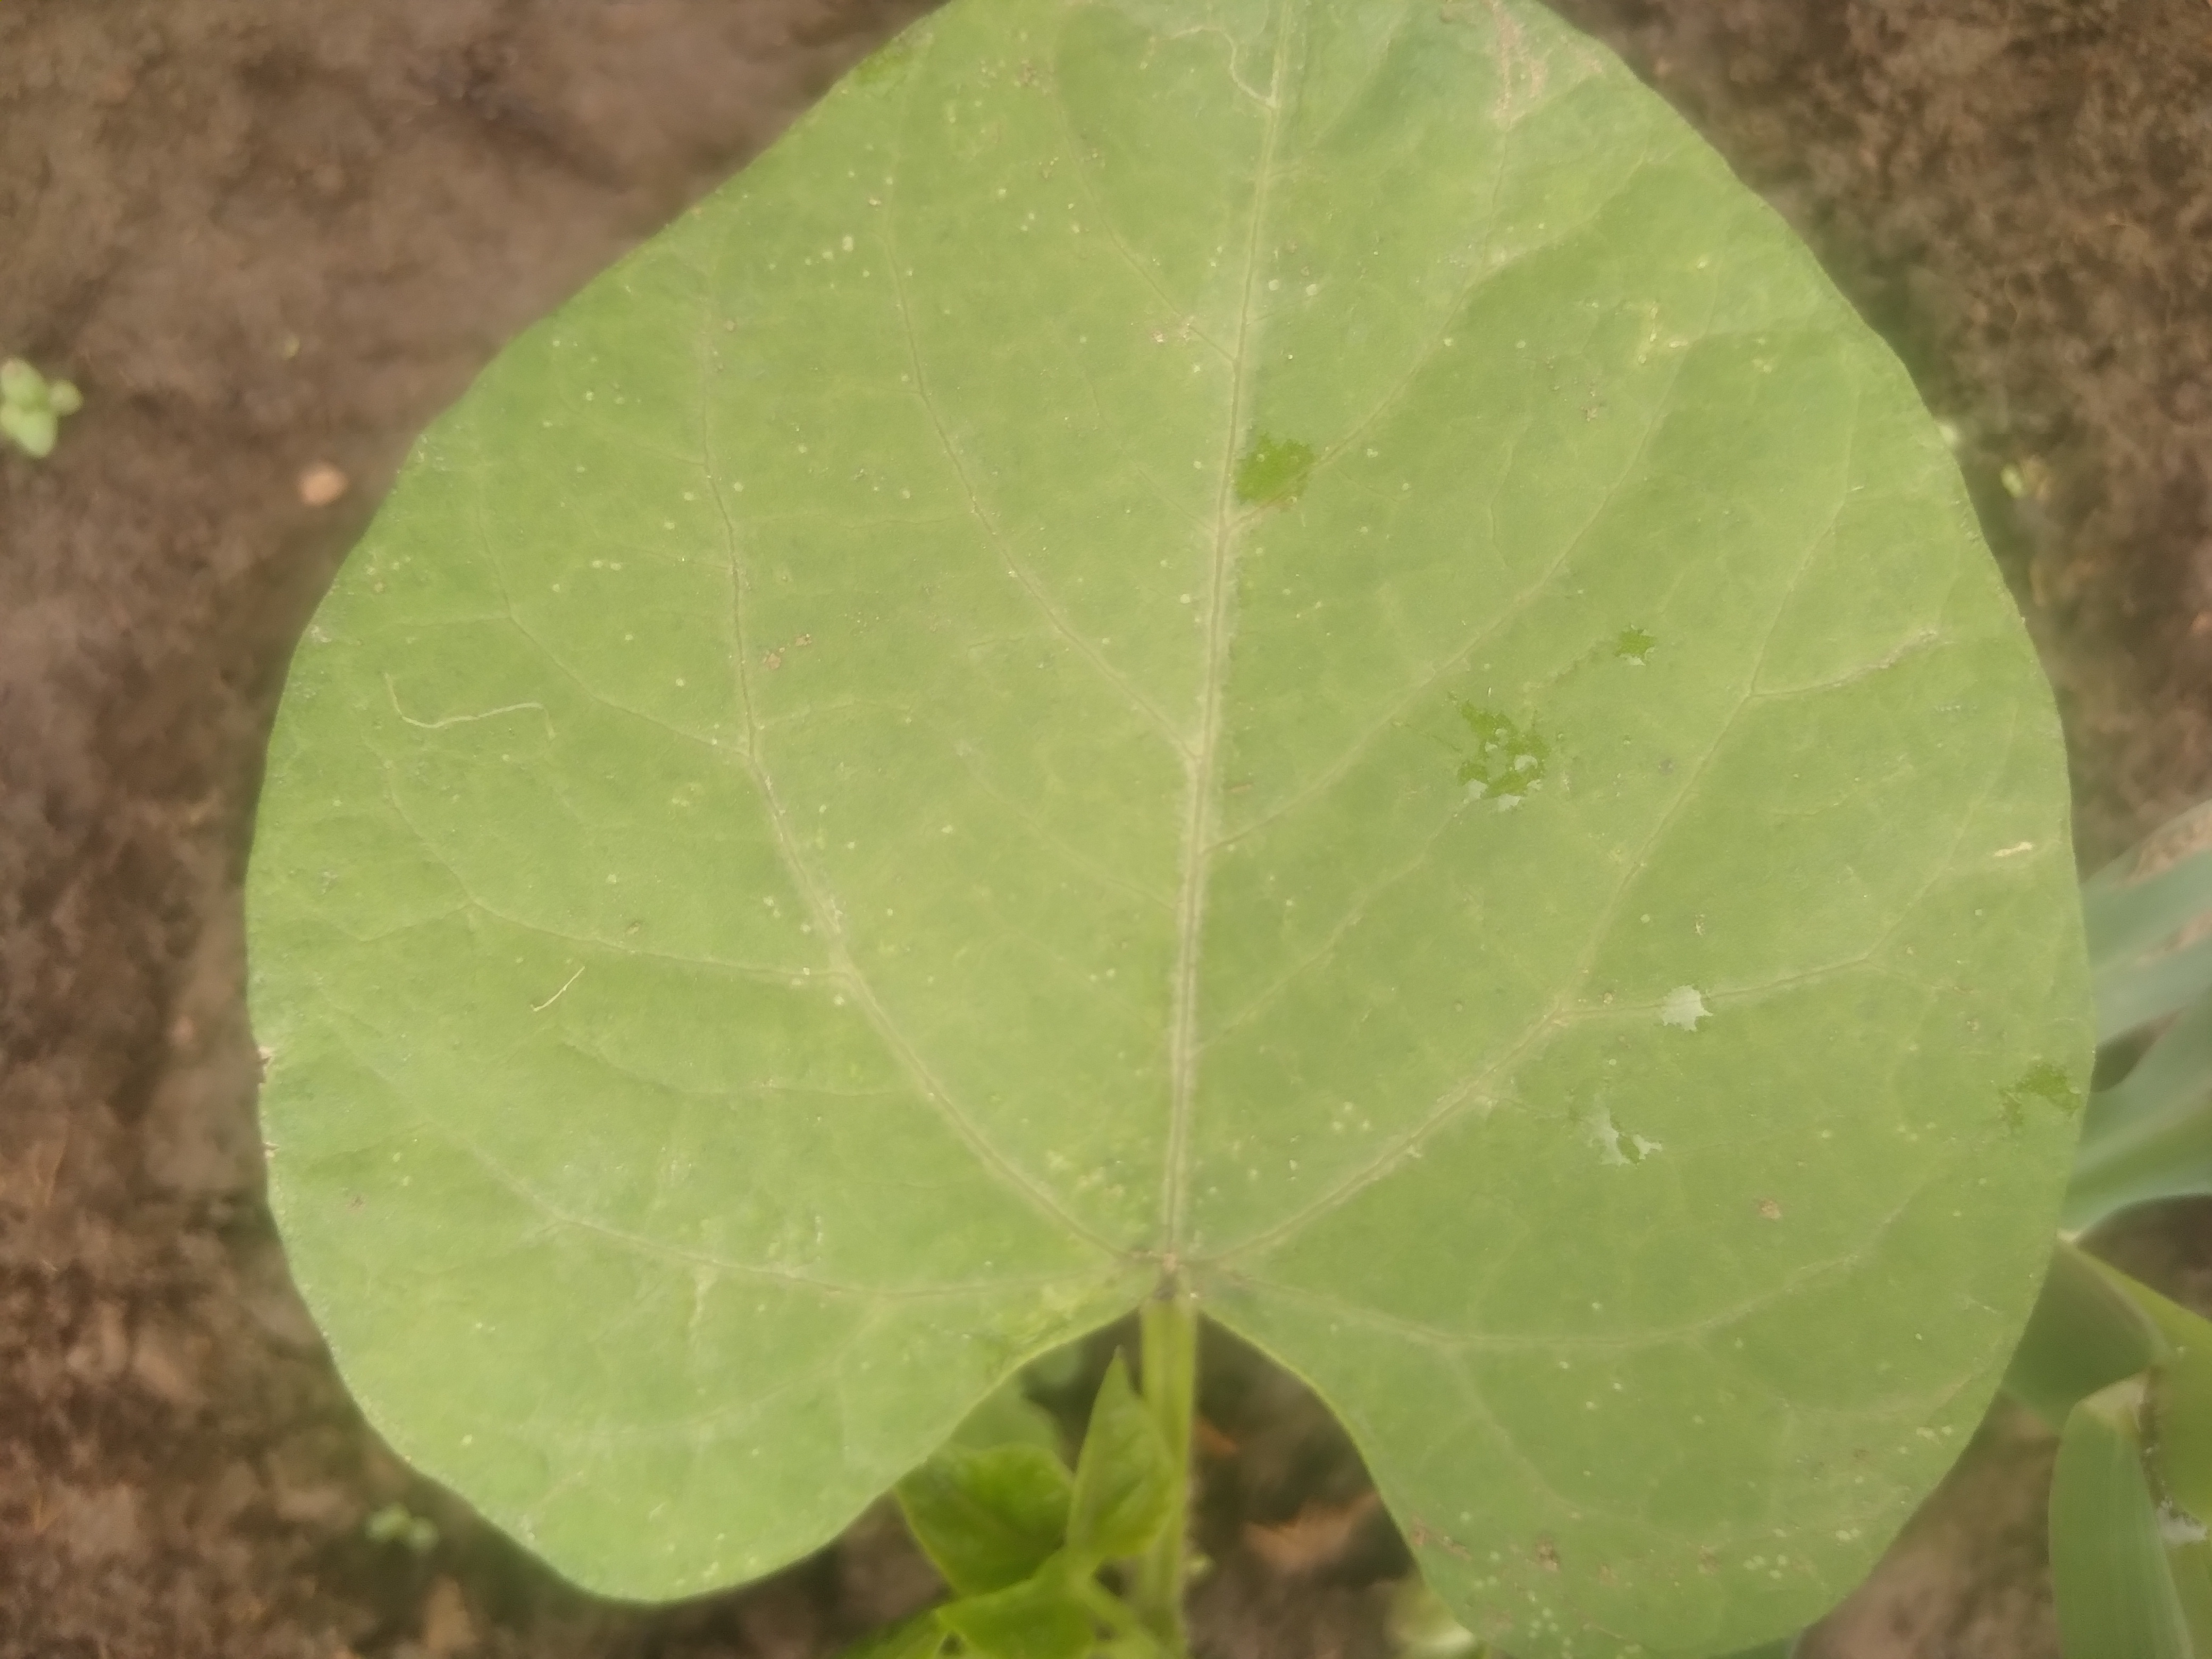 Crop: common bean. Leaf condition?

healthy
